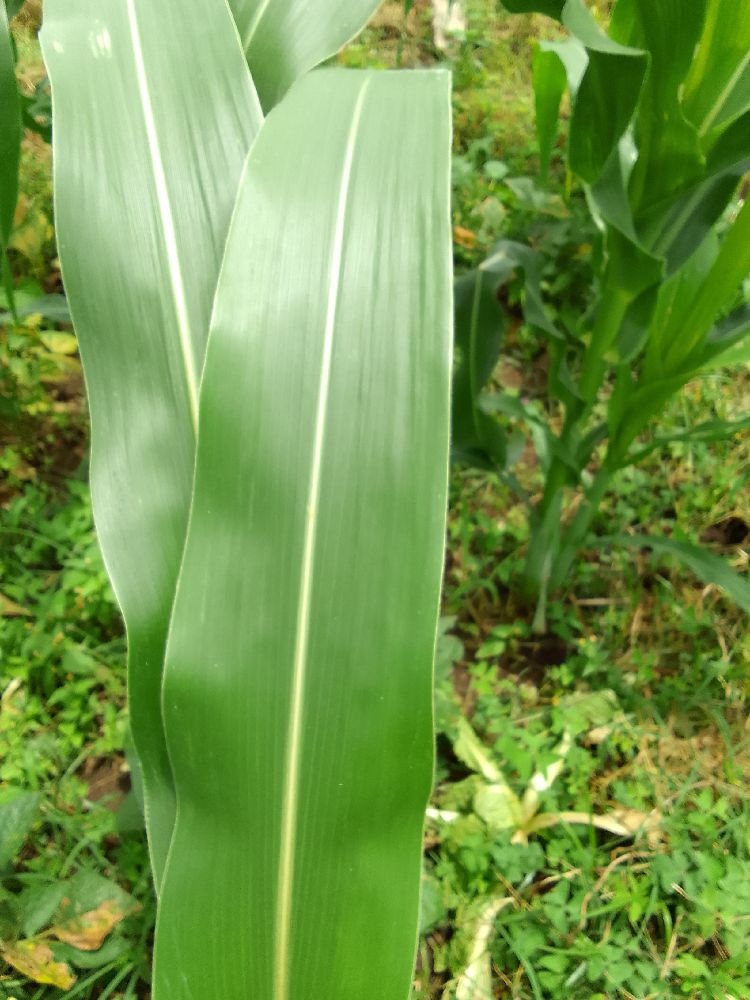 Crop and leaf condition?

maize, healthy
